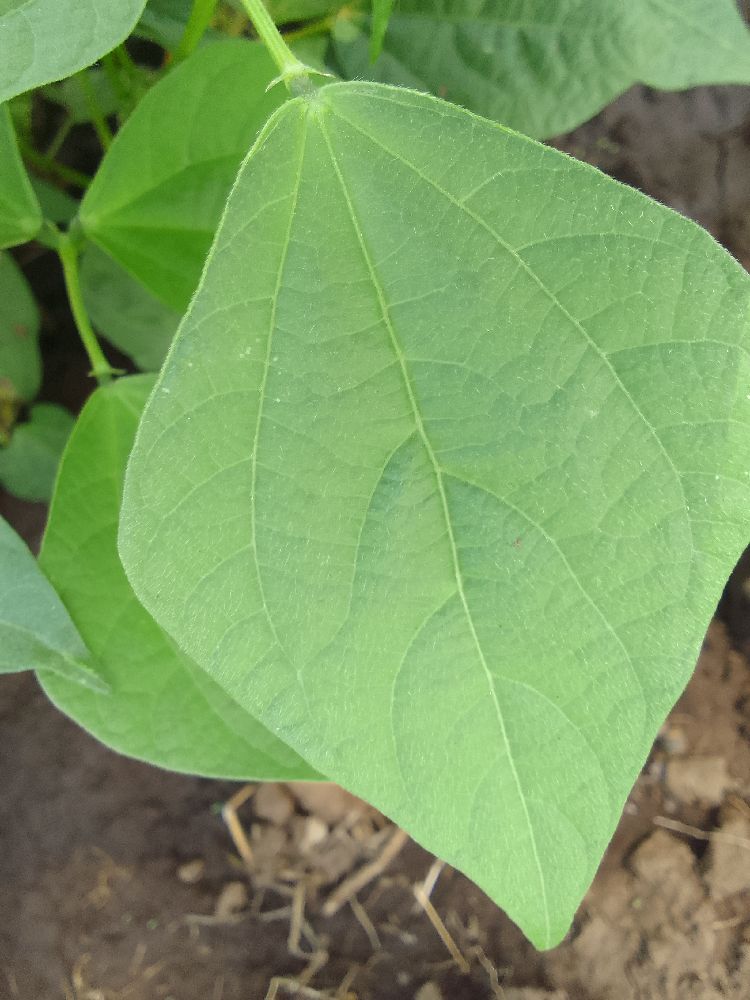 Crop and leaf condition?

common bean, healthy
